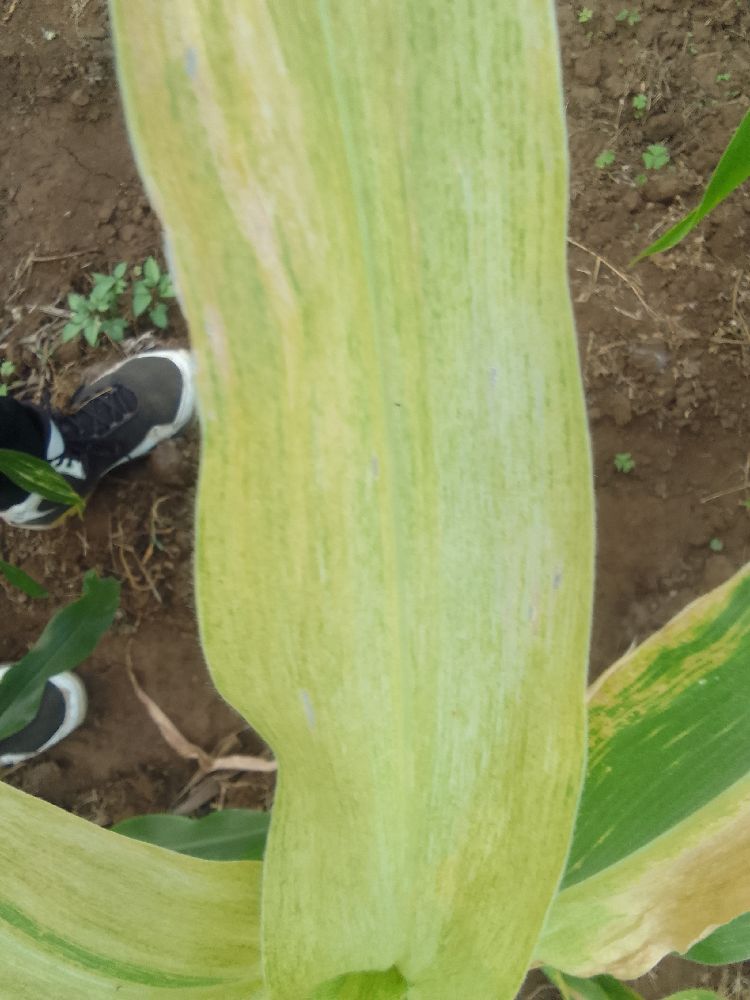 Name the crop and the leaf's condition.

maize, maize lethal necrosis
